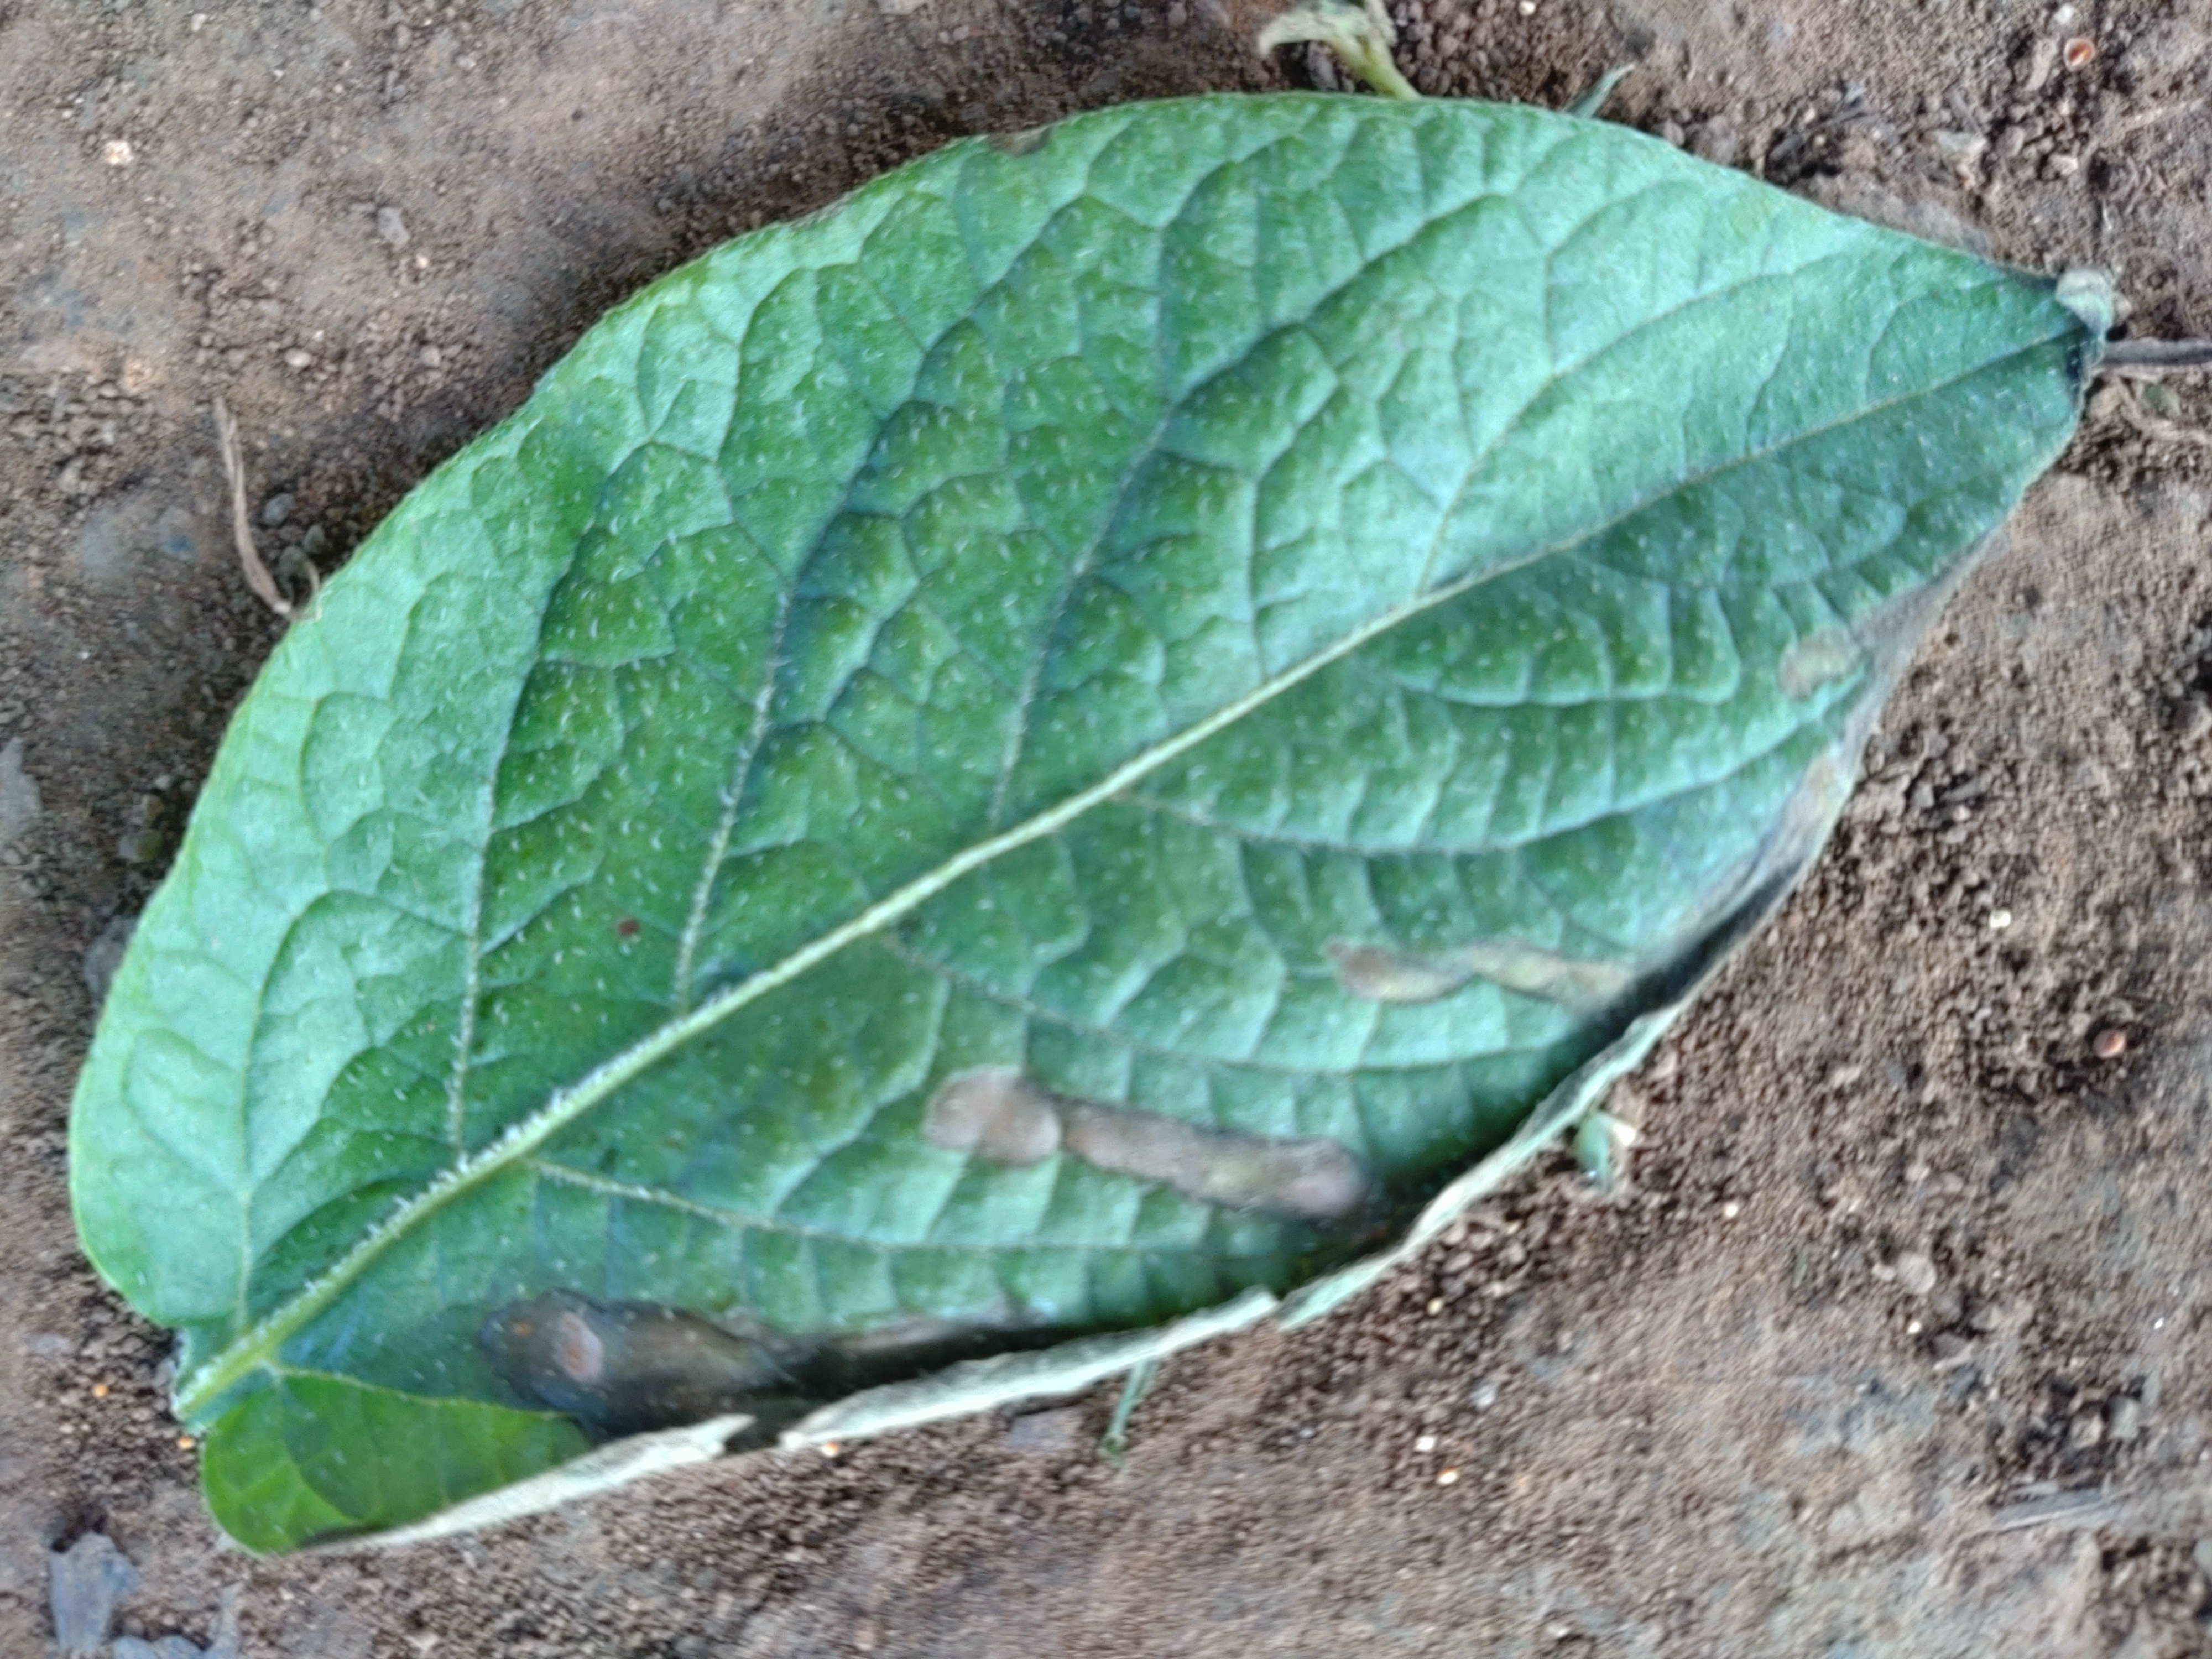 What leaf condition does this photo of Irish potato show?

early blight
